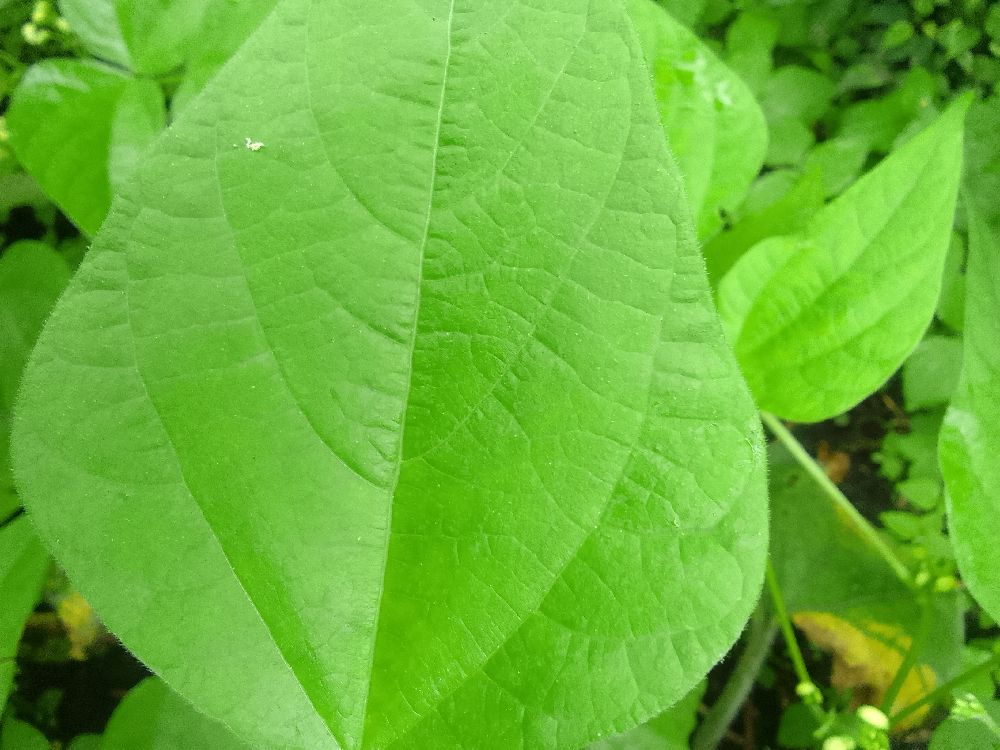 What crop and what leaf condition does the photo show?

common bean, healthy
